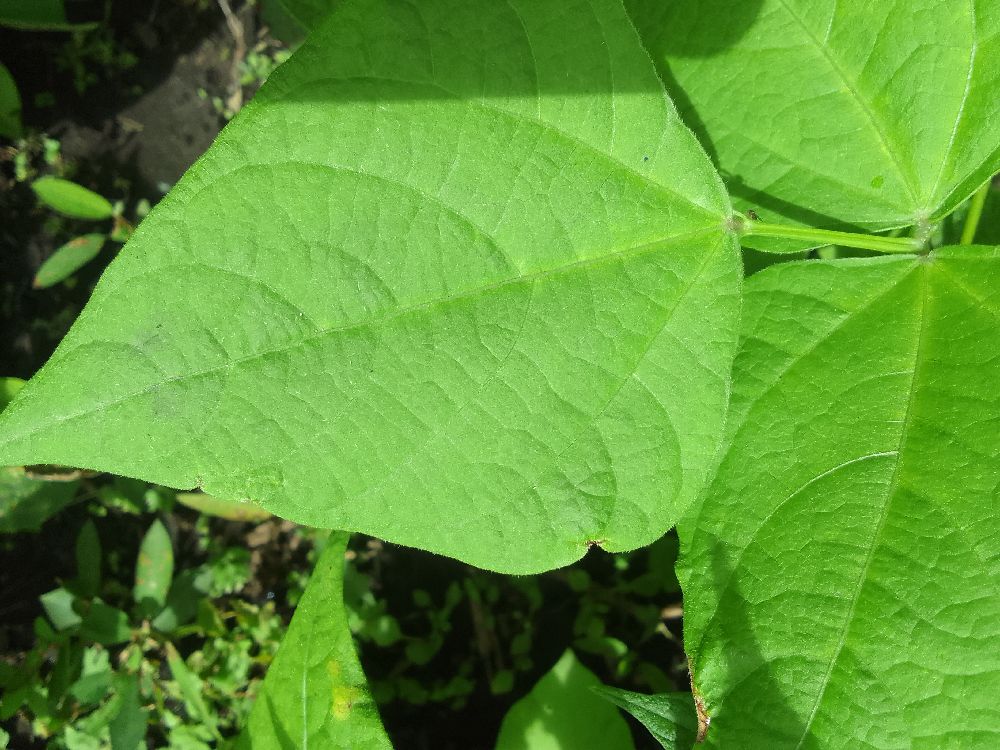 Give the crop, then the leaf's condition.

common bean, healthy
